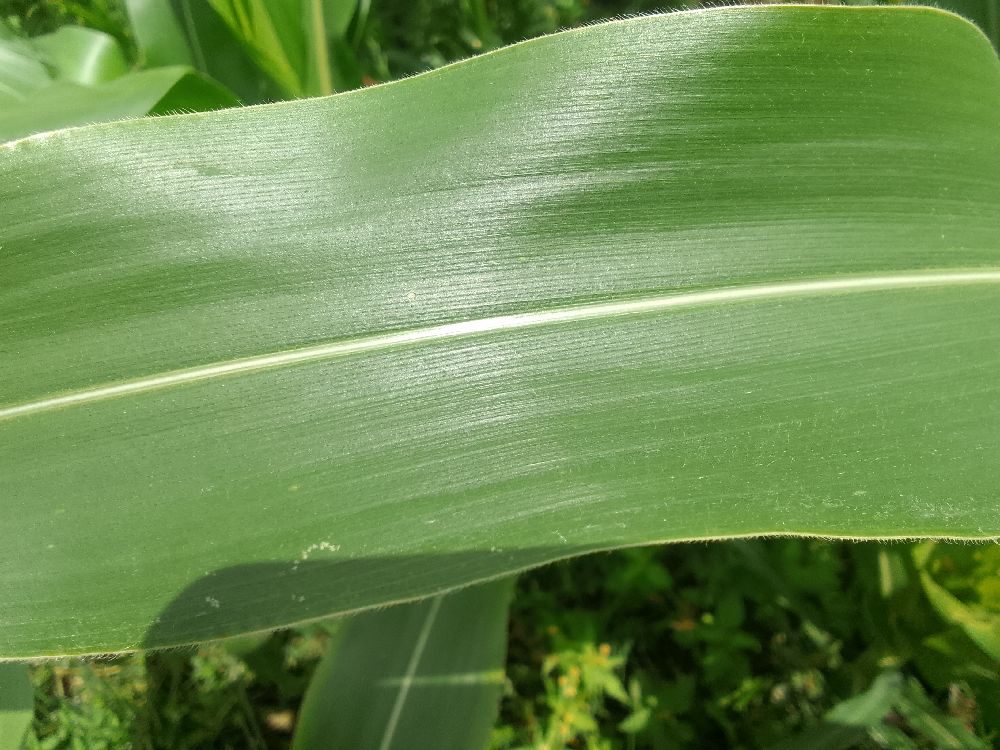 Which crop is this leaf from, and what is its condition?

maize, healthy
